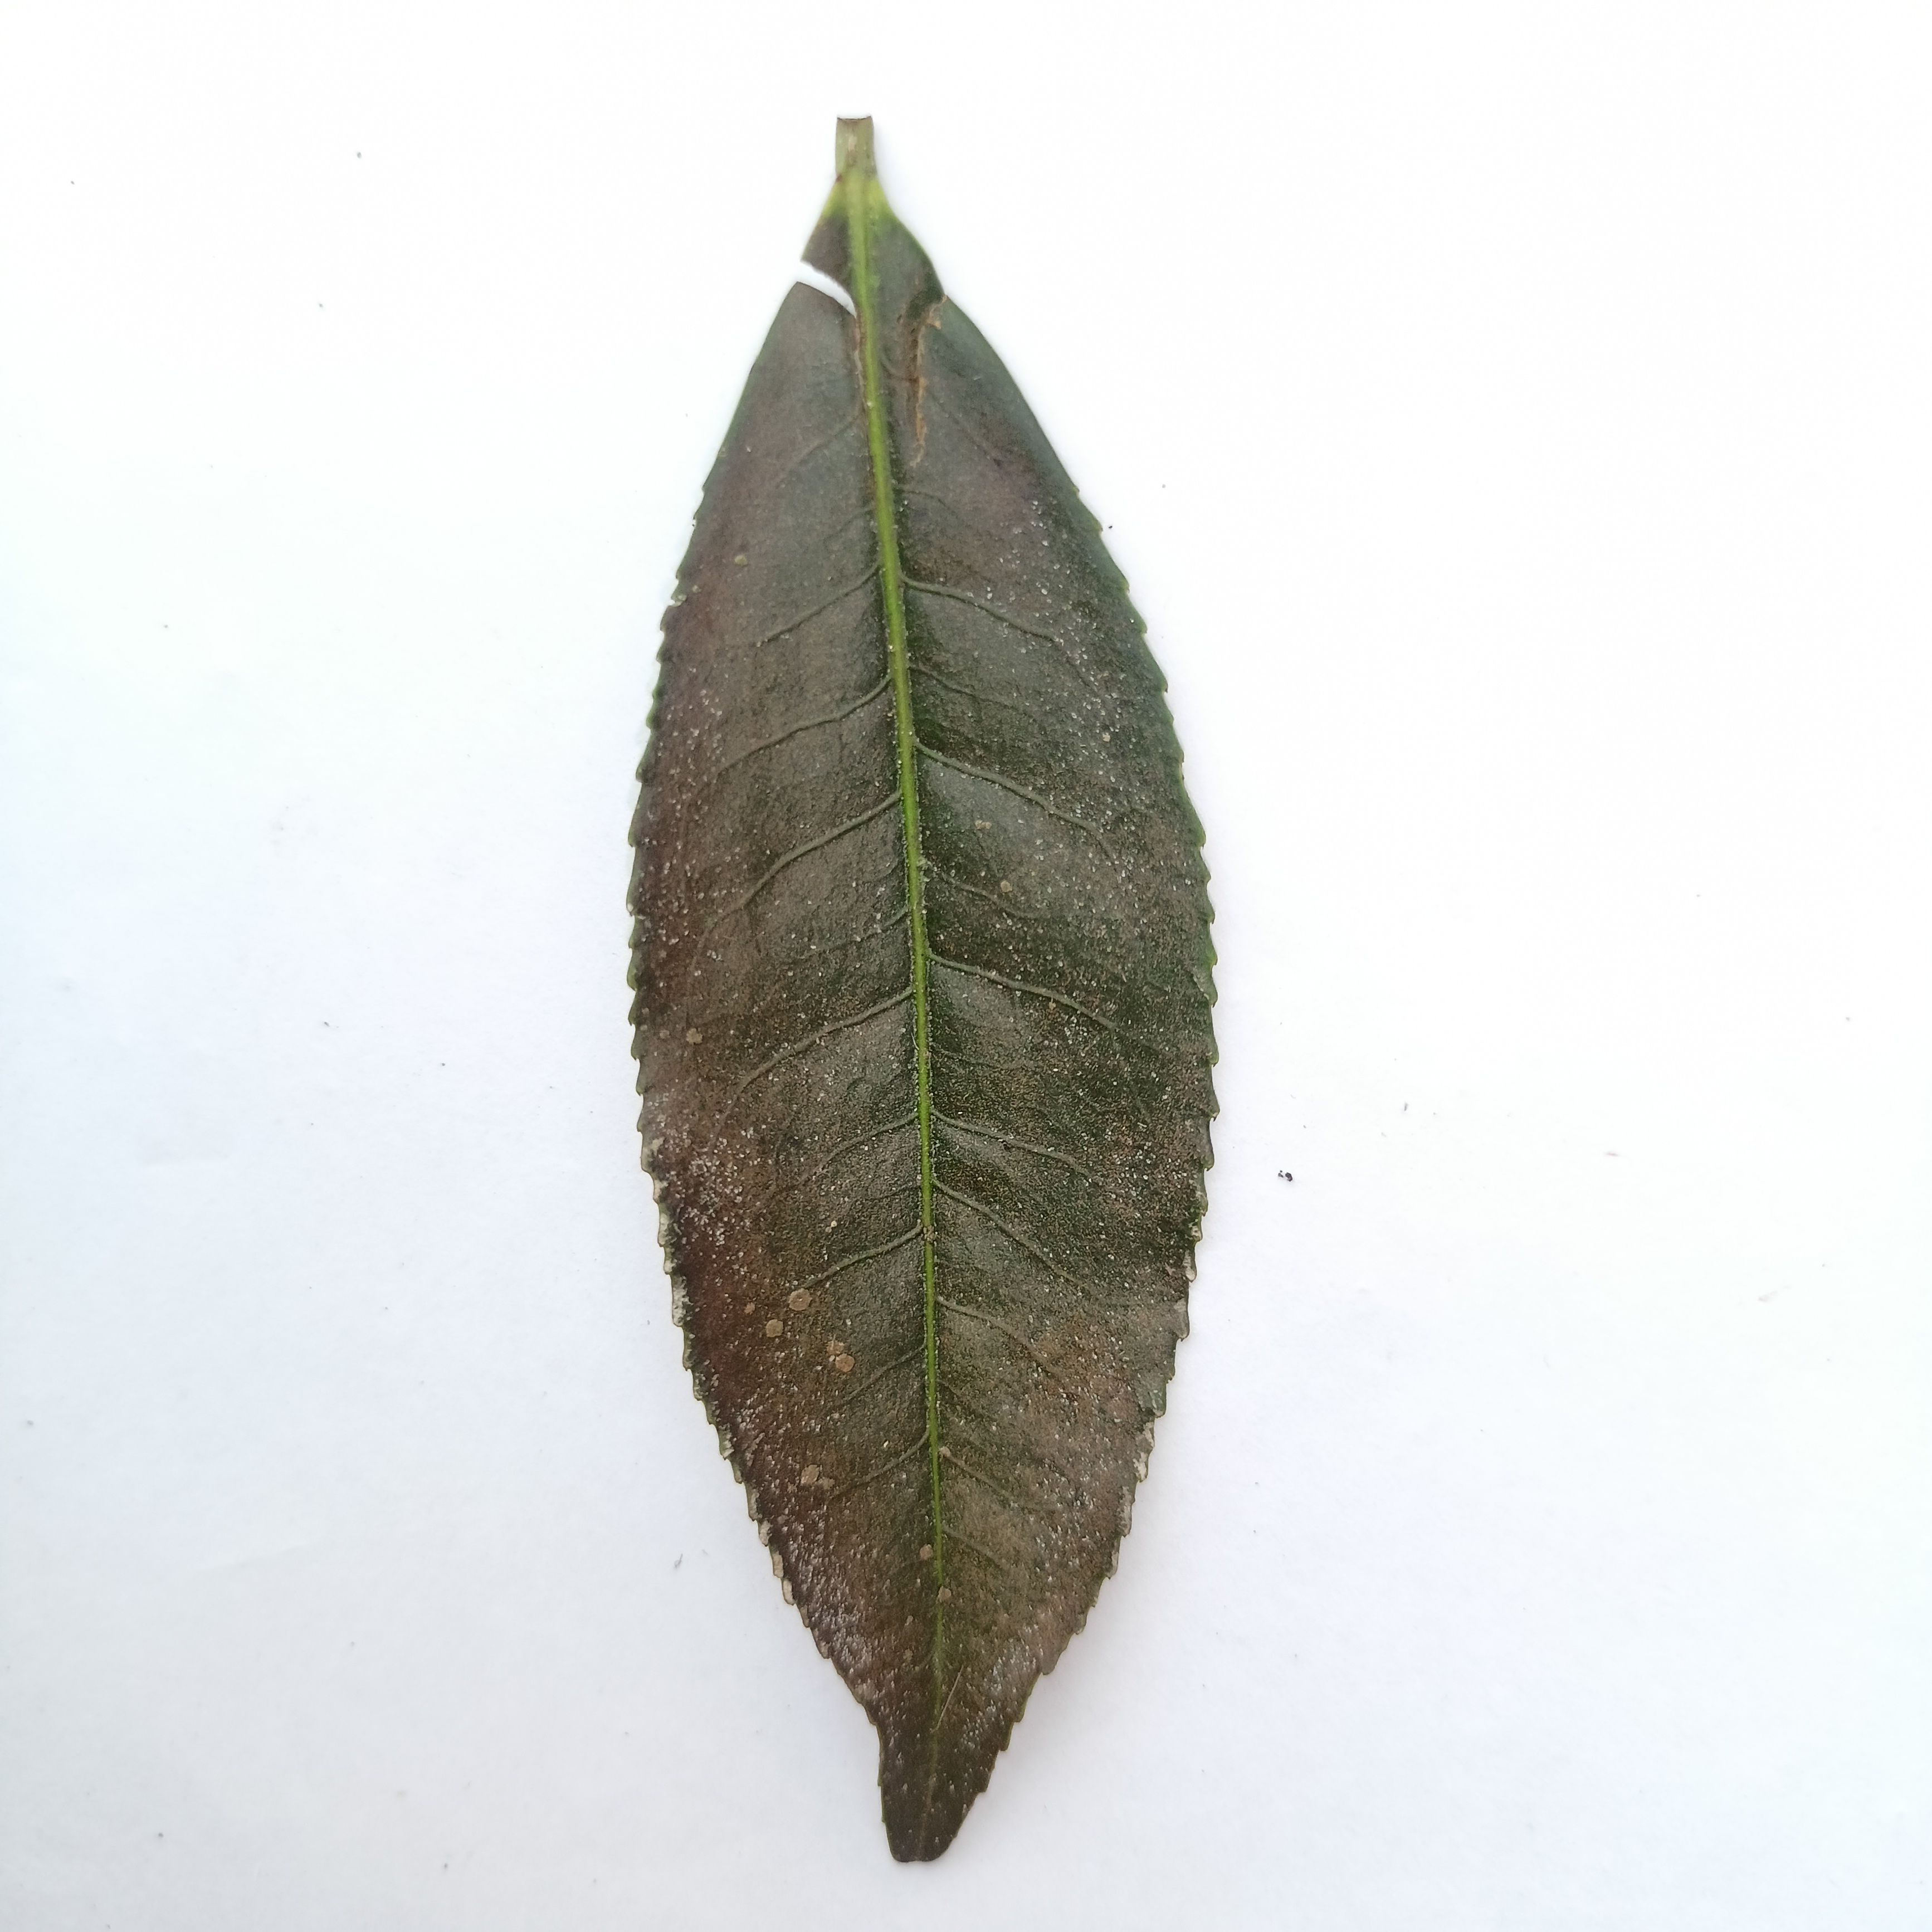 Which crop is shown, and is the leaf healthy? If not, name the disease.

tea, red rust
